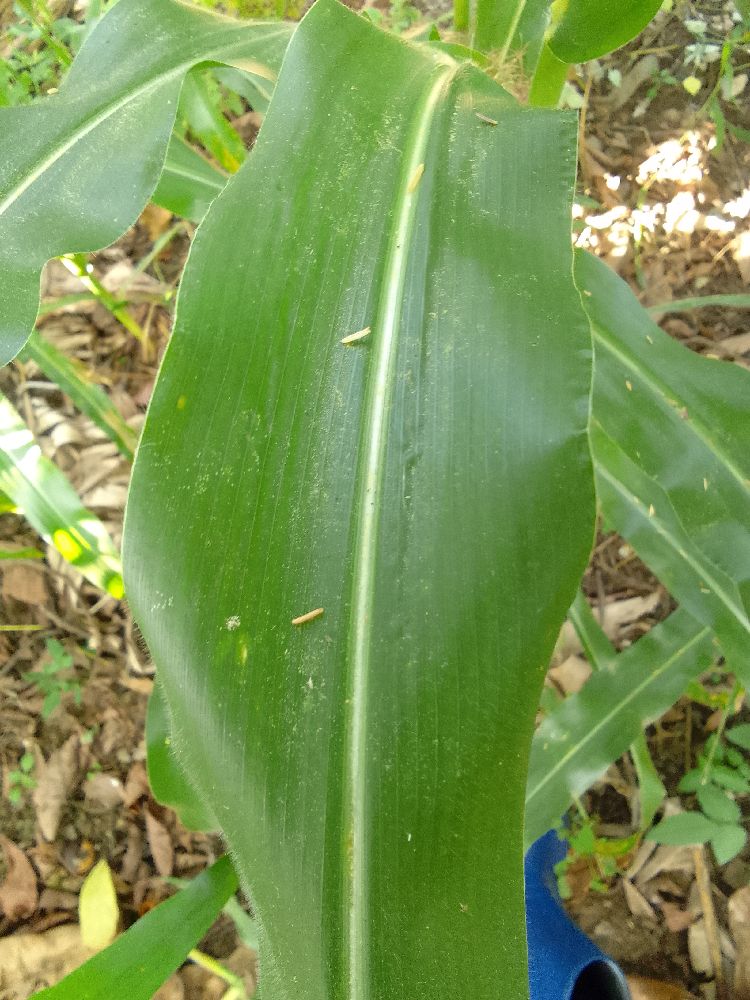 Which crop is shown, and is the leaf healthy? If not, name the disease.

maize, healthy
